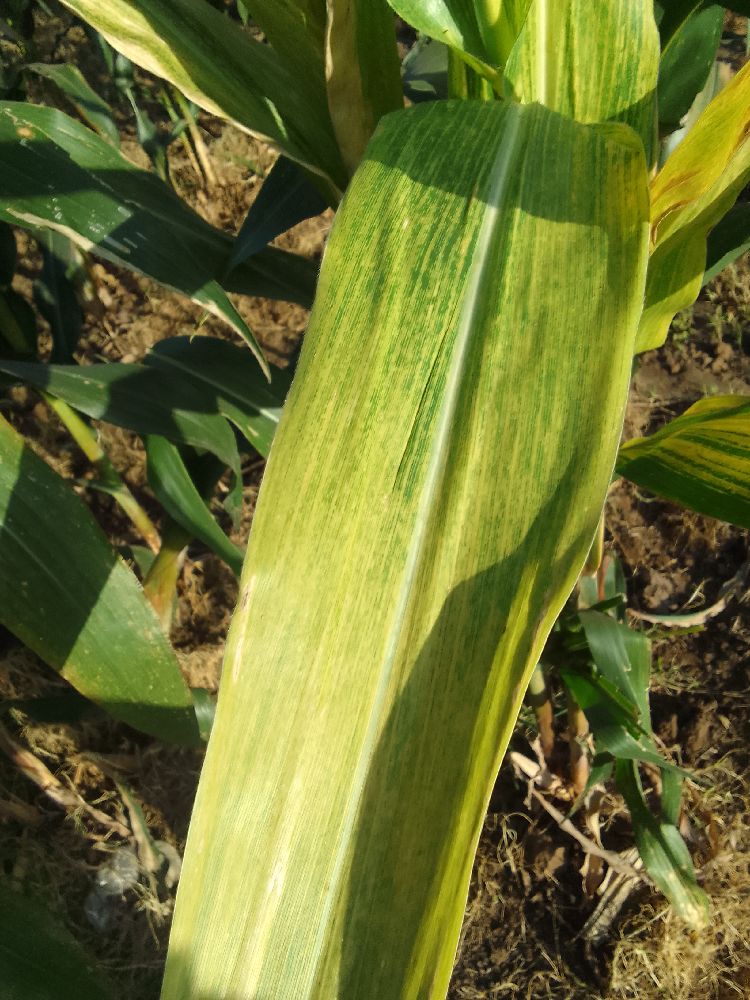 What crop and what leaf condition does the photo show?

maize, maize lethal necrosis
